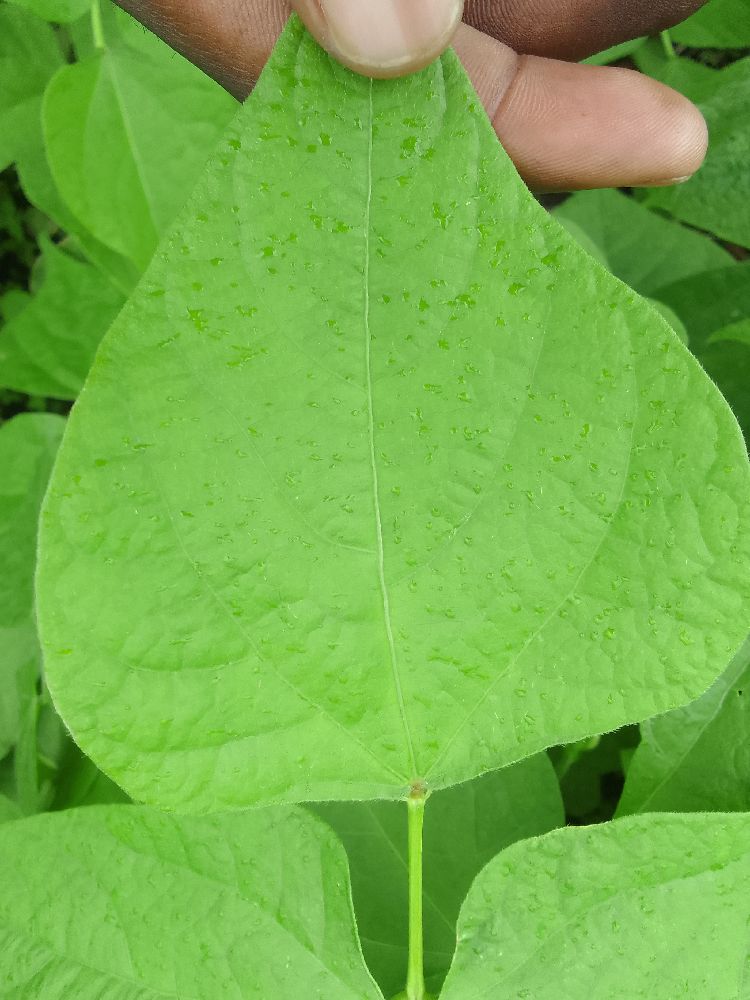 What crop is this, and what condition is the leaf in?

common bean, healthy
